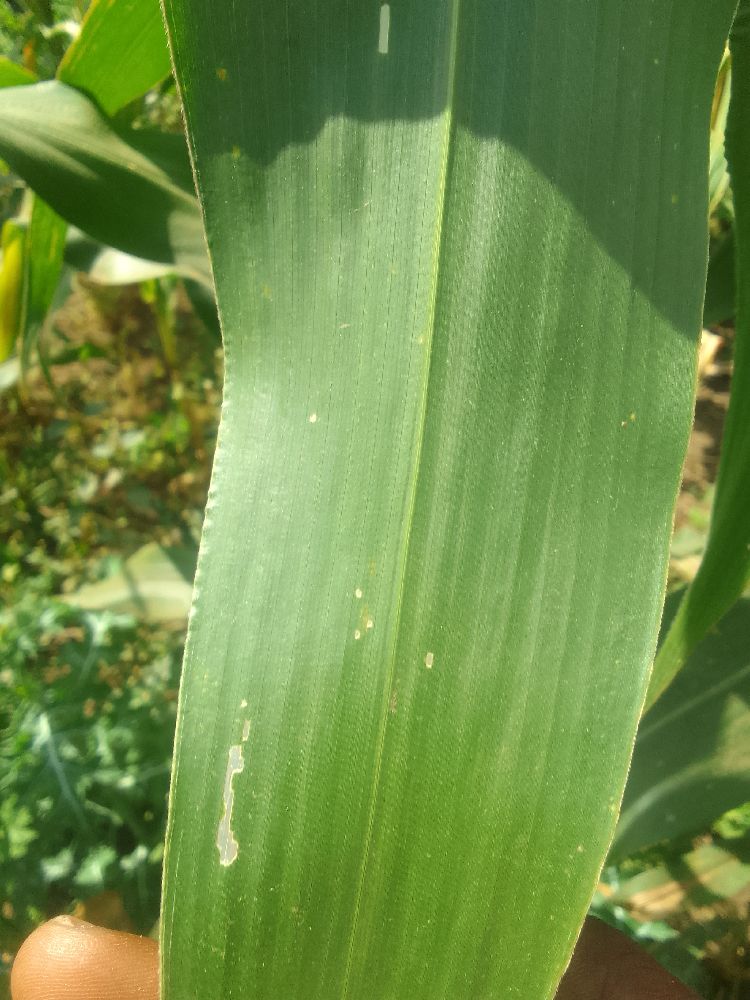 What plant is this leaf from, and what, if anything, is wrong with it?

maize, healthy
